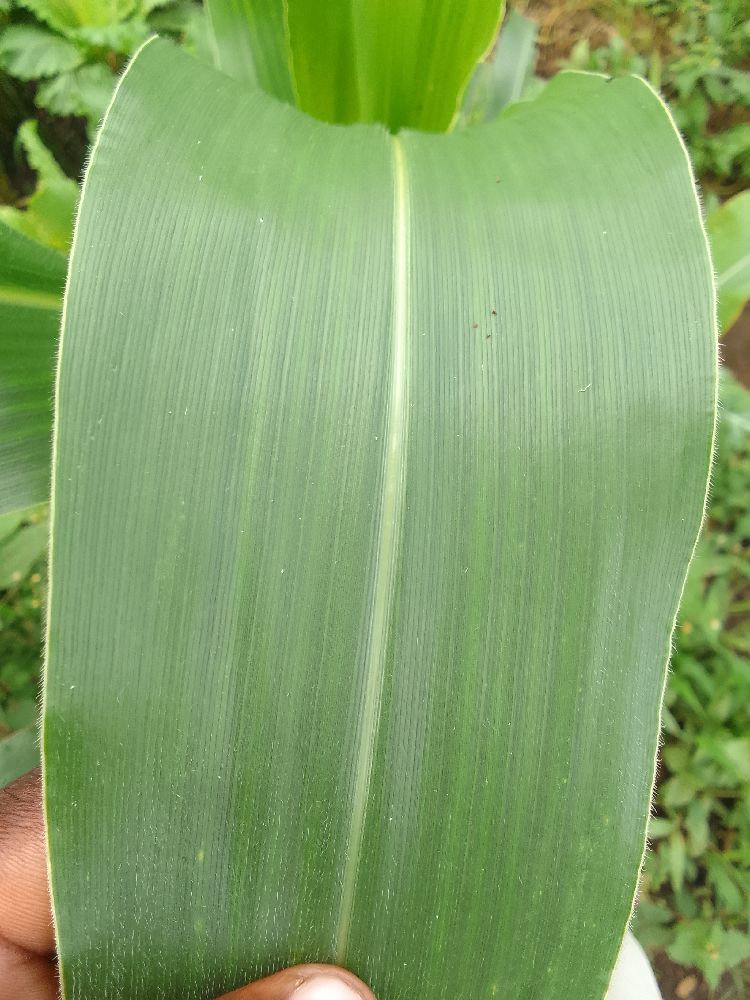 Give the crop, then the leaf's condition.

maize, healthy
